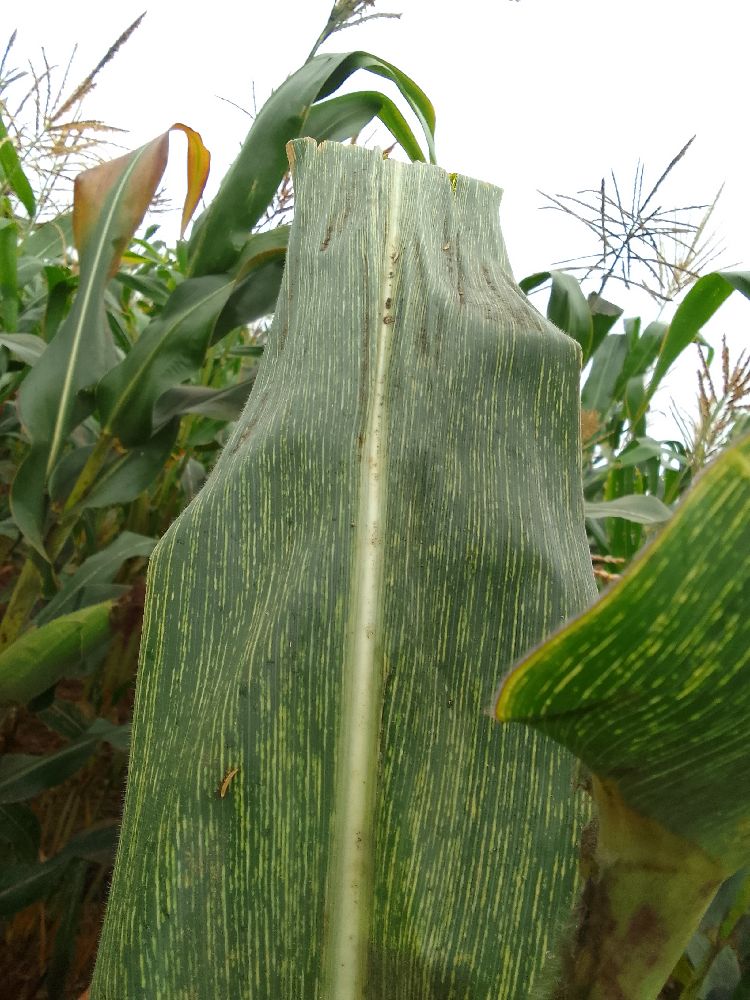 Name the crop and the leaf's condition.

maize, maize streak virus
